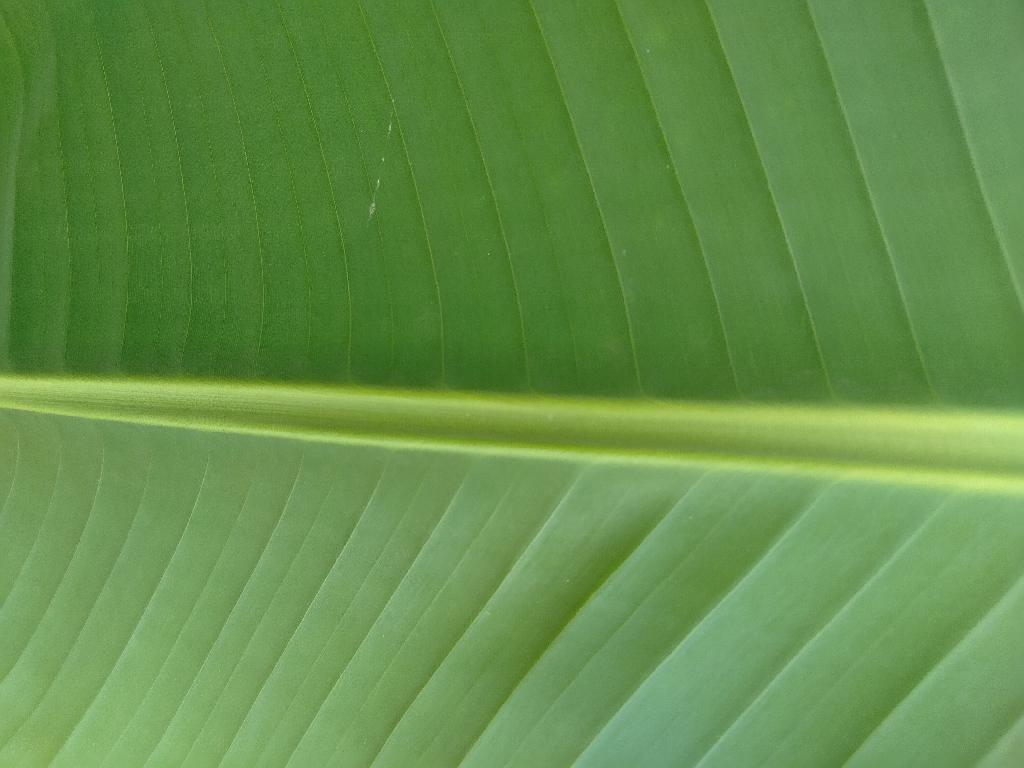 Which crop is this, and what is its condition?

banana, healthy
